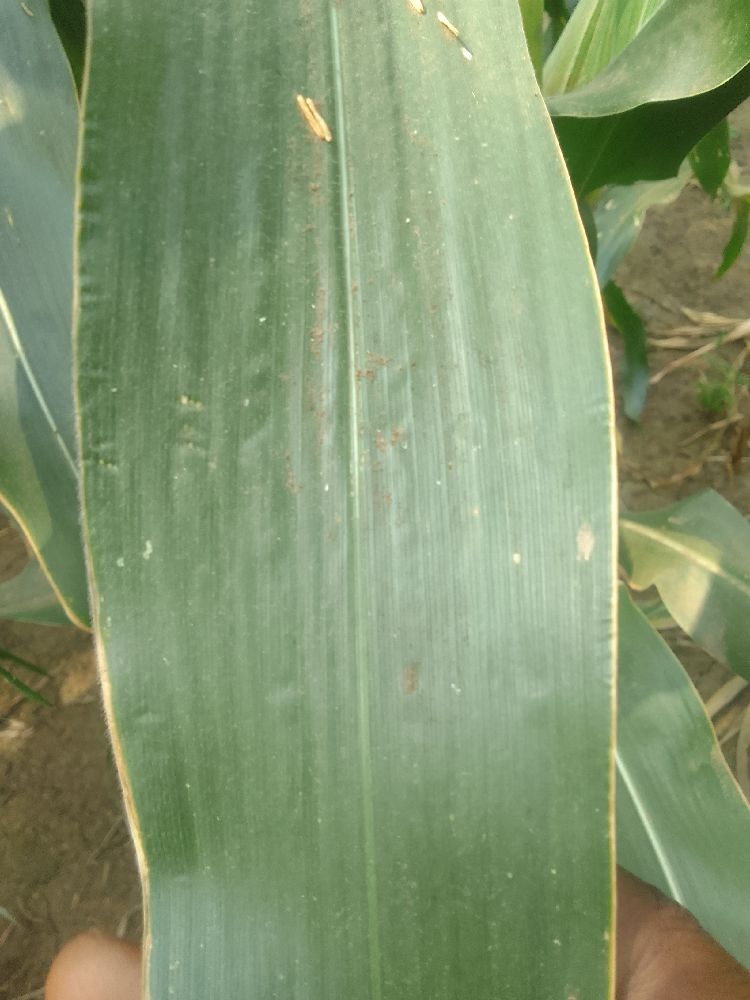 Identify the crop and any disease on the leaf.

maize, healthy
